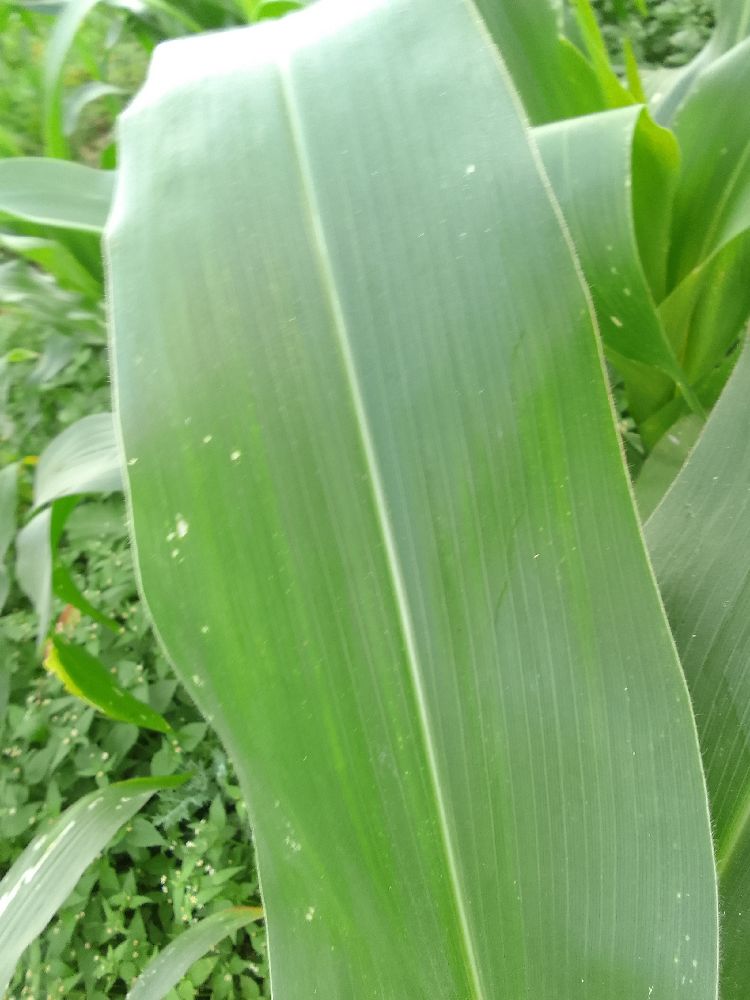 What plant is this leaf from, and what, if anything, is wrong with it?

maize, healthy
